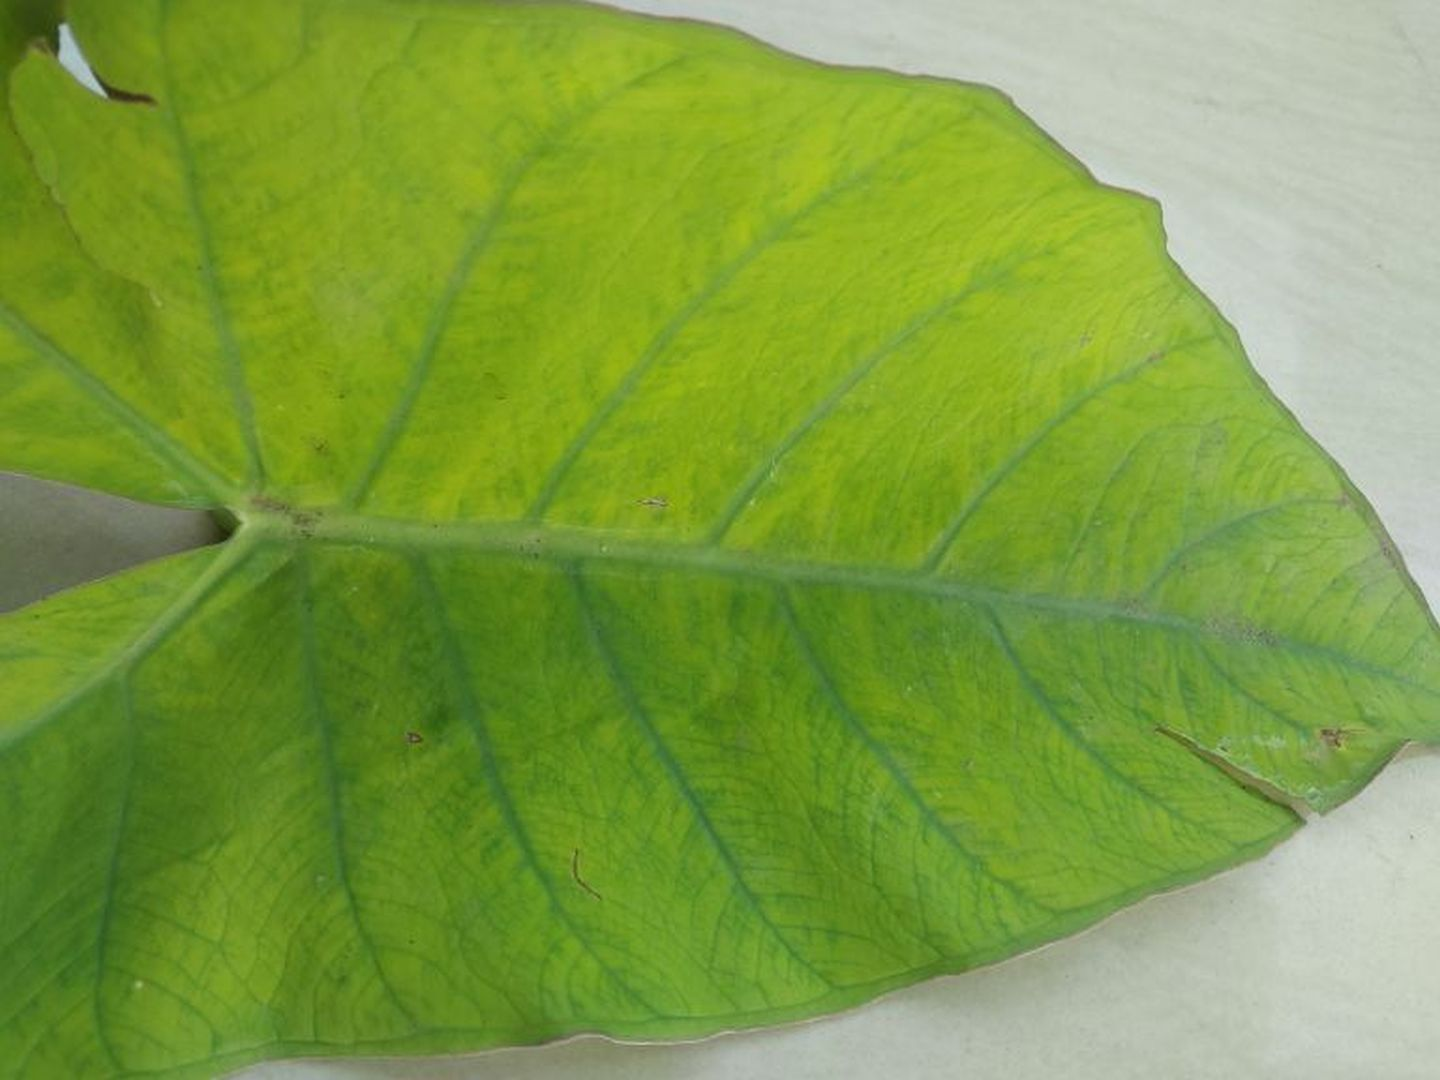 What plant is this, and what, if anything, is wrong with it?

taro, mosaic
